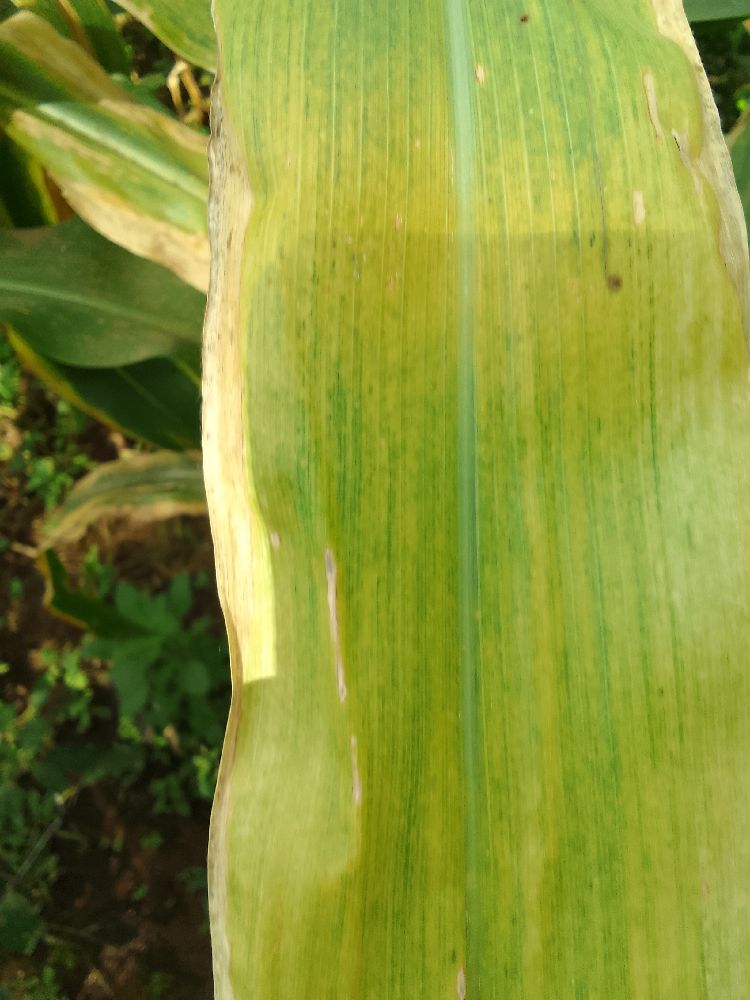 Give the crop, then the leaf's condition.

maize, maize lethal necrosis
